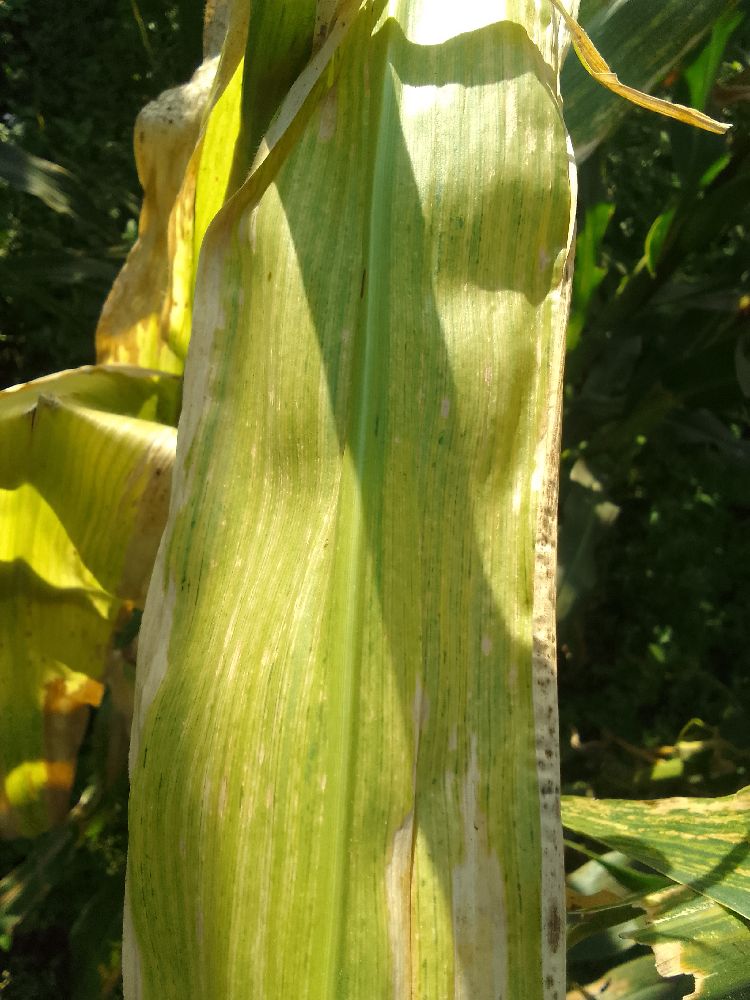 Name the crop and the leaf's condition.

maize, maize lethal necrosis
